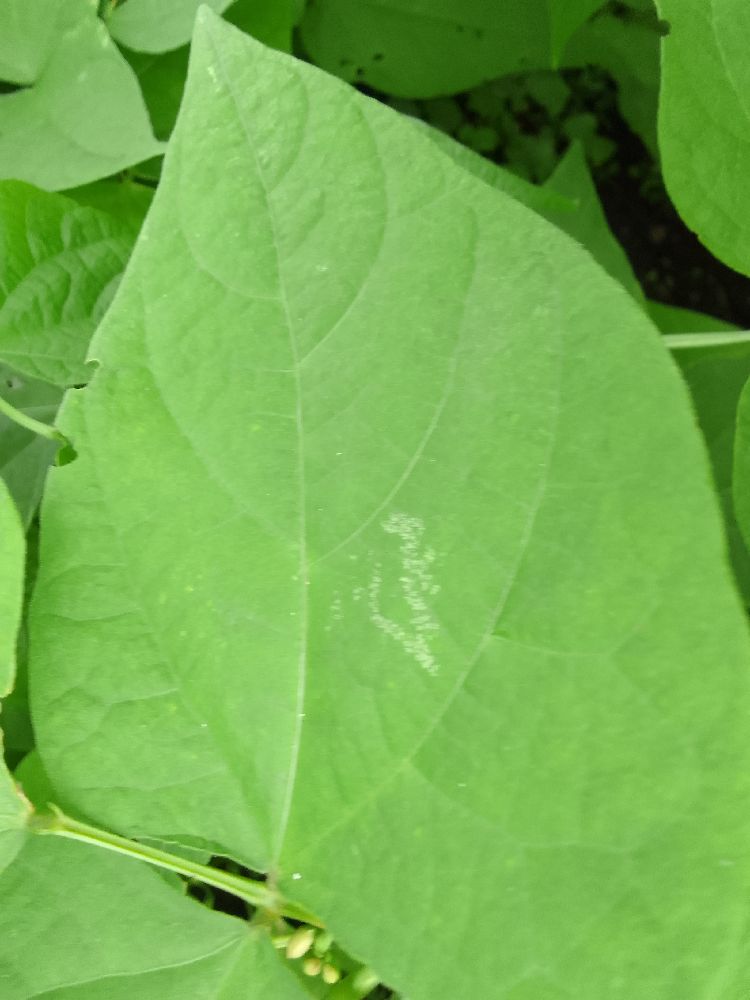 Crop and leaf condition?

common bean, healthy
